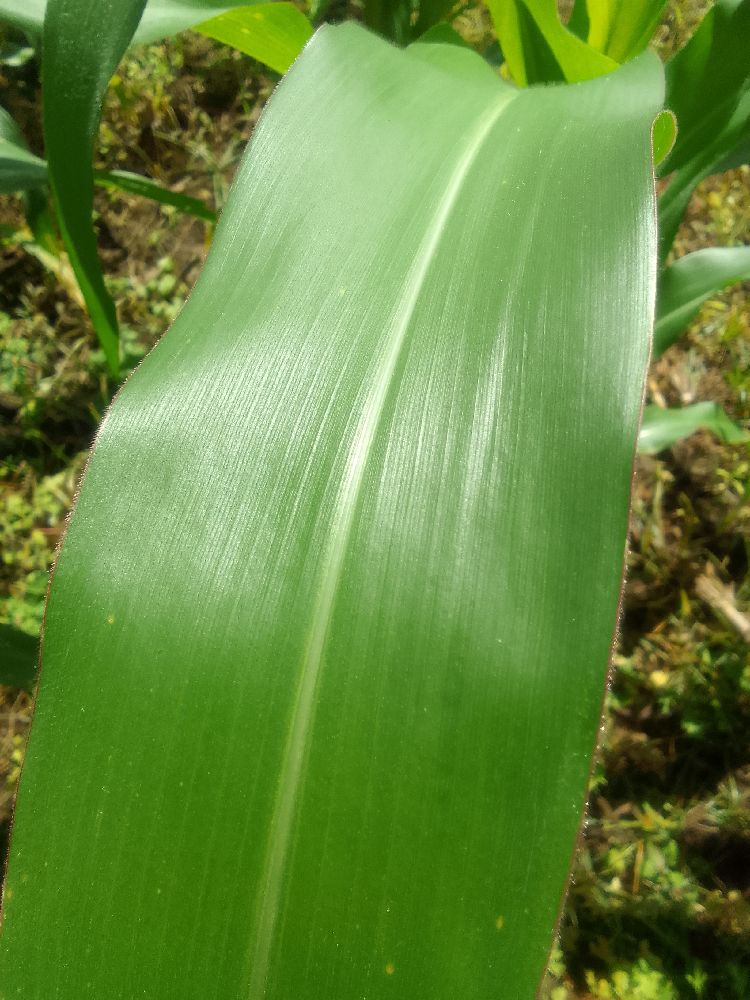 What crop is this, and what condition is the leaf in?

maize, healthy
